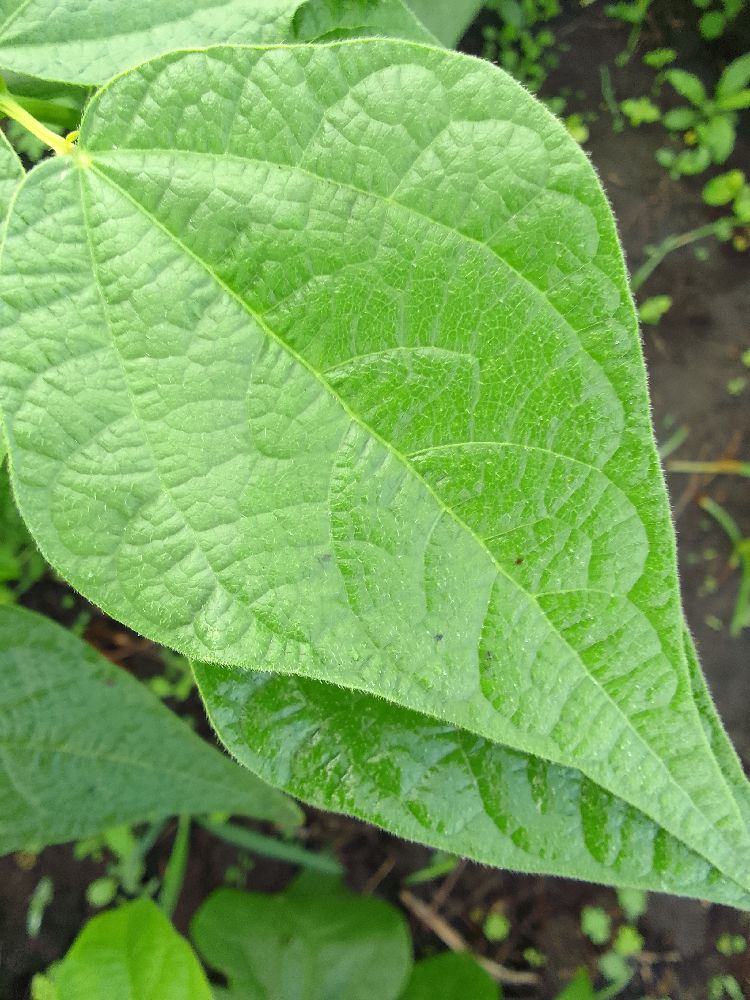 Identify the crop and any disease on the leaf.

common bean, healthy
